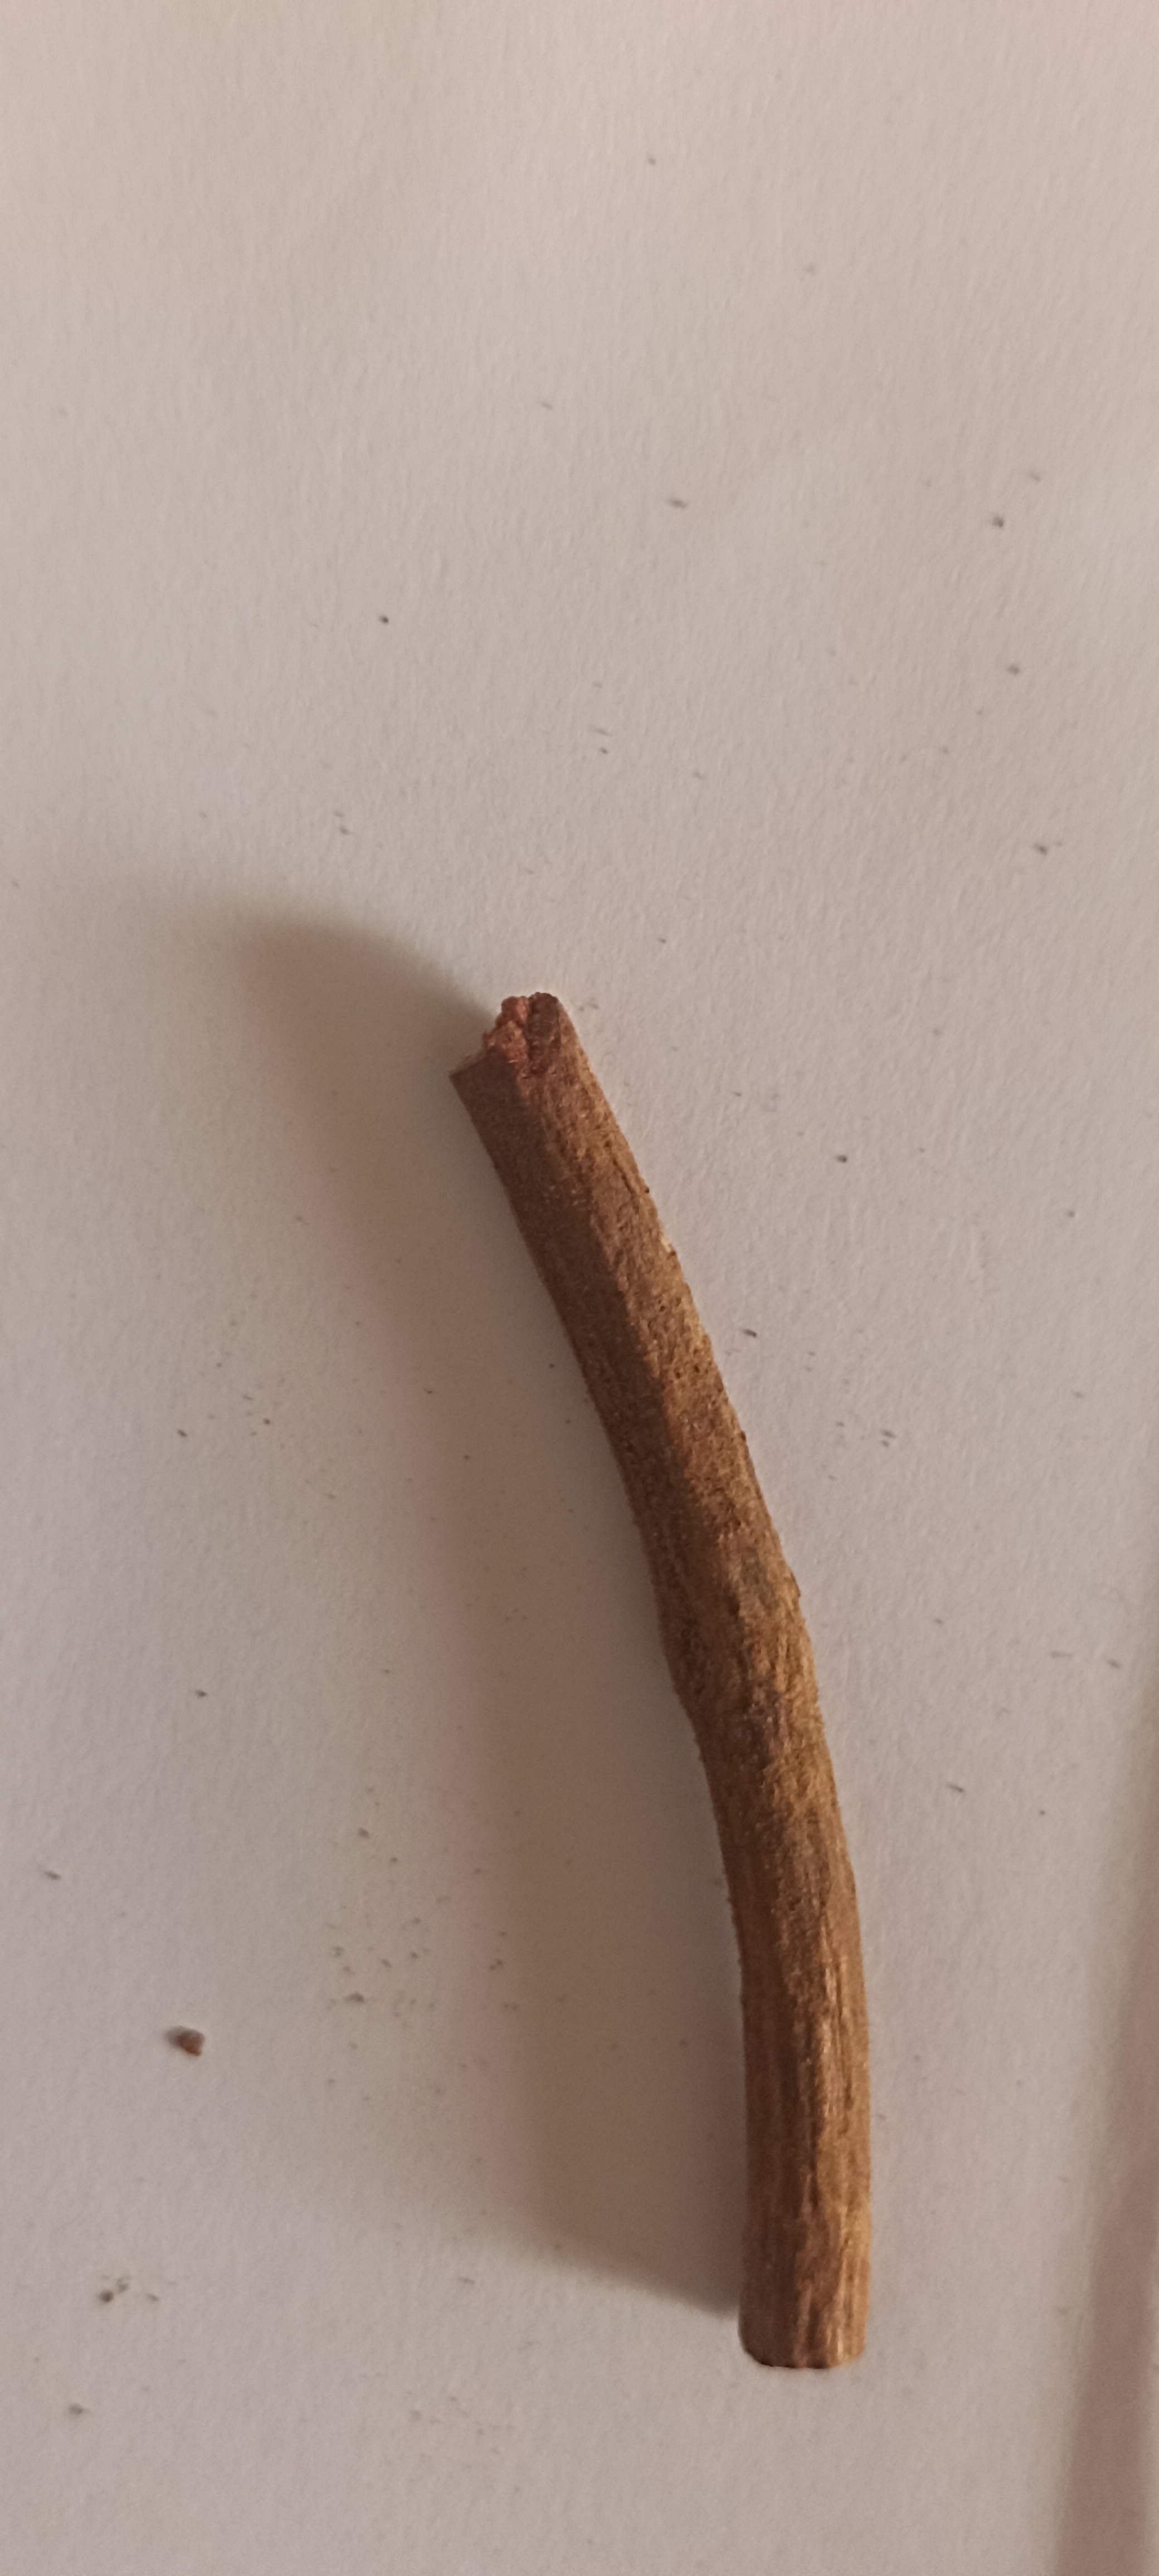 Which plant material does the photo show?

manjistha
